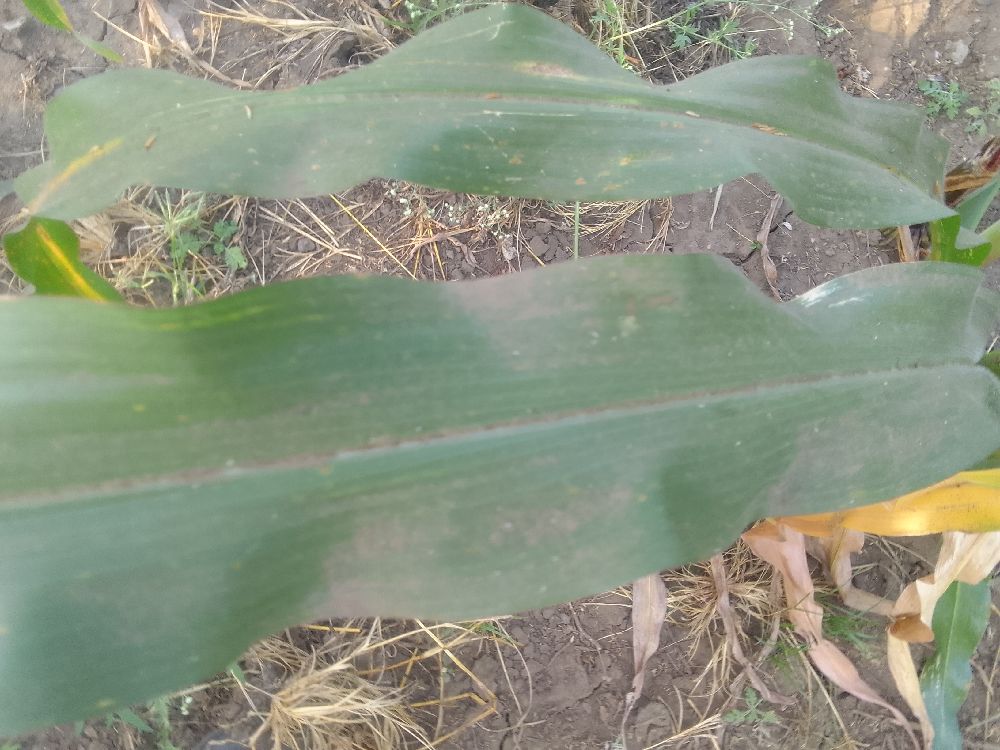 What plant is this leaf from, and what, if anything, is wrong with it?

maize, healthy
